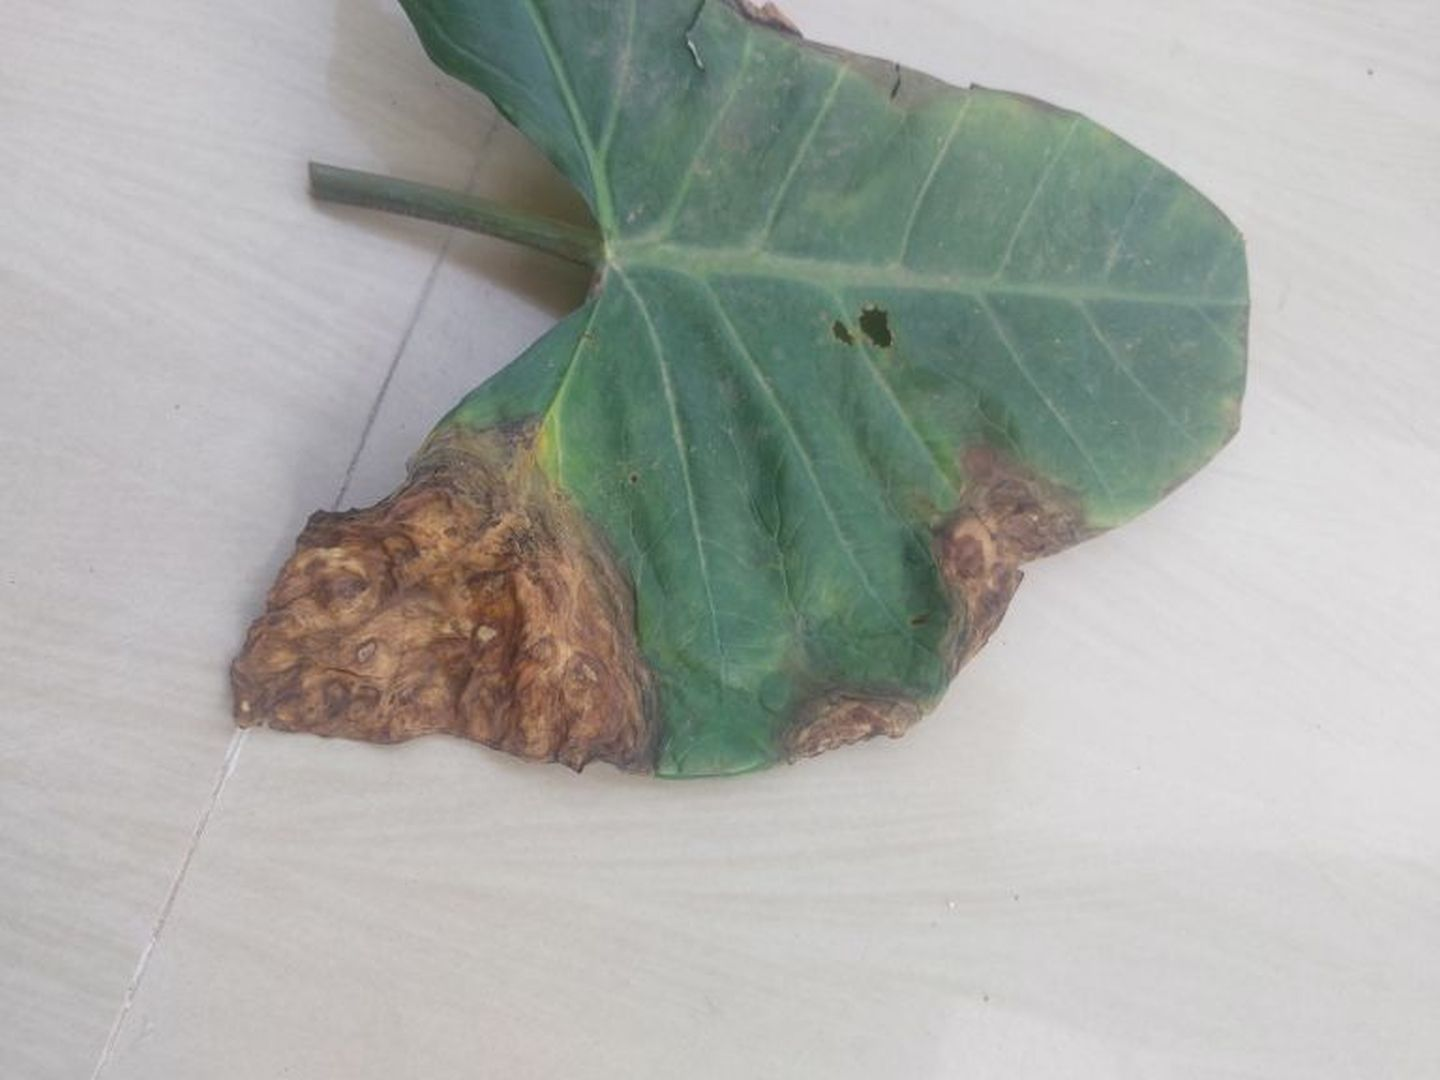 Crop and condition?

taro, leaf blight
